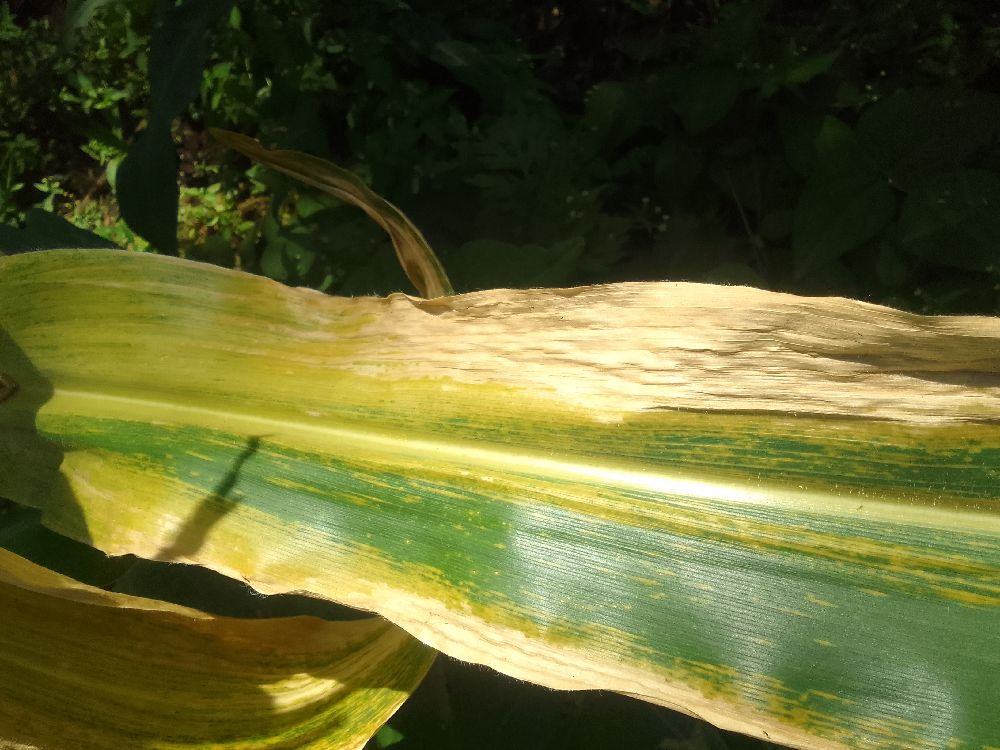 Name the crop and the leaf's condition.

maize, maize lethal necrosis
